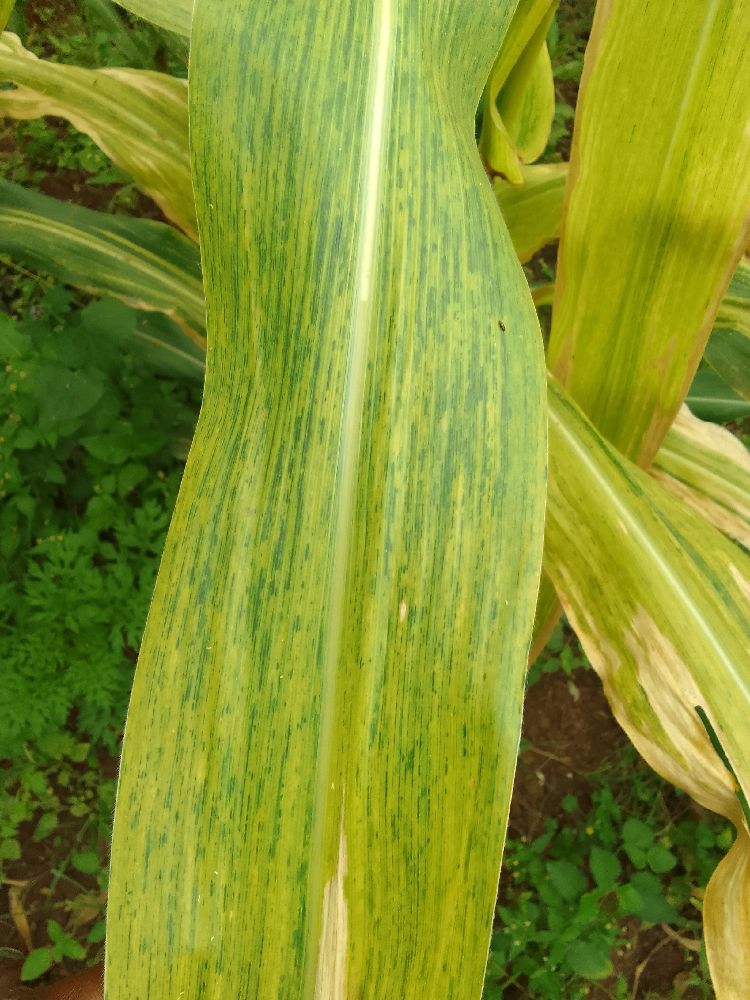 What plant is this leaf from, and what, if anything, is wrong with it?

maize, maize lethal necrosis
